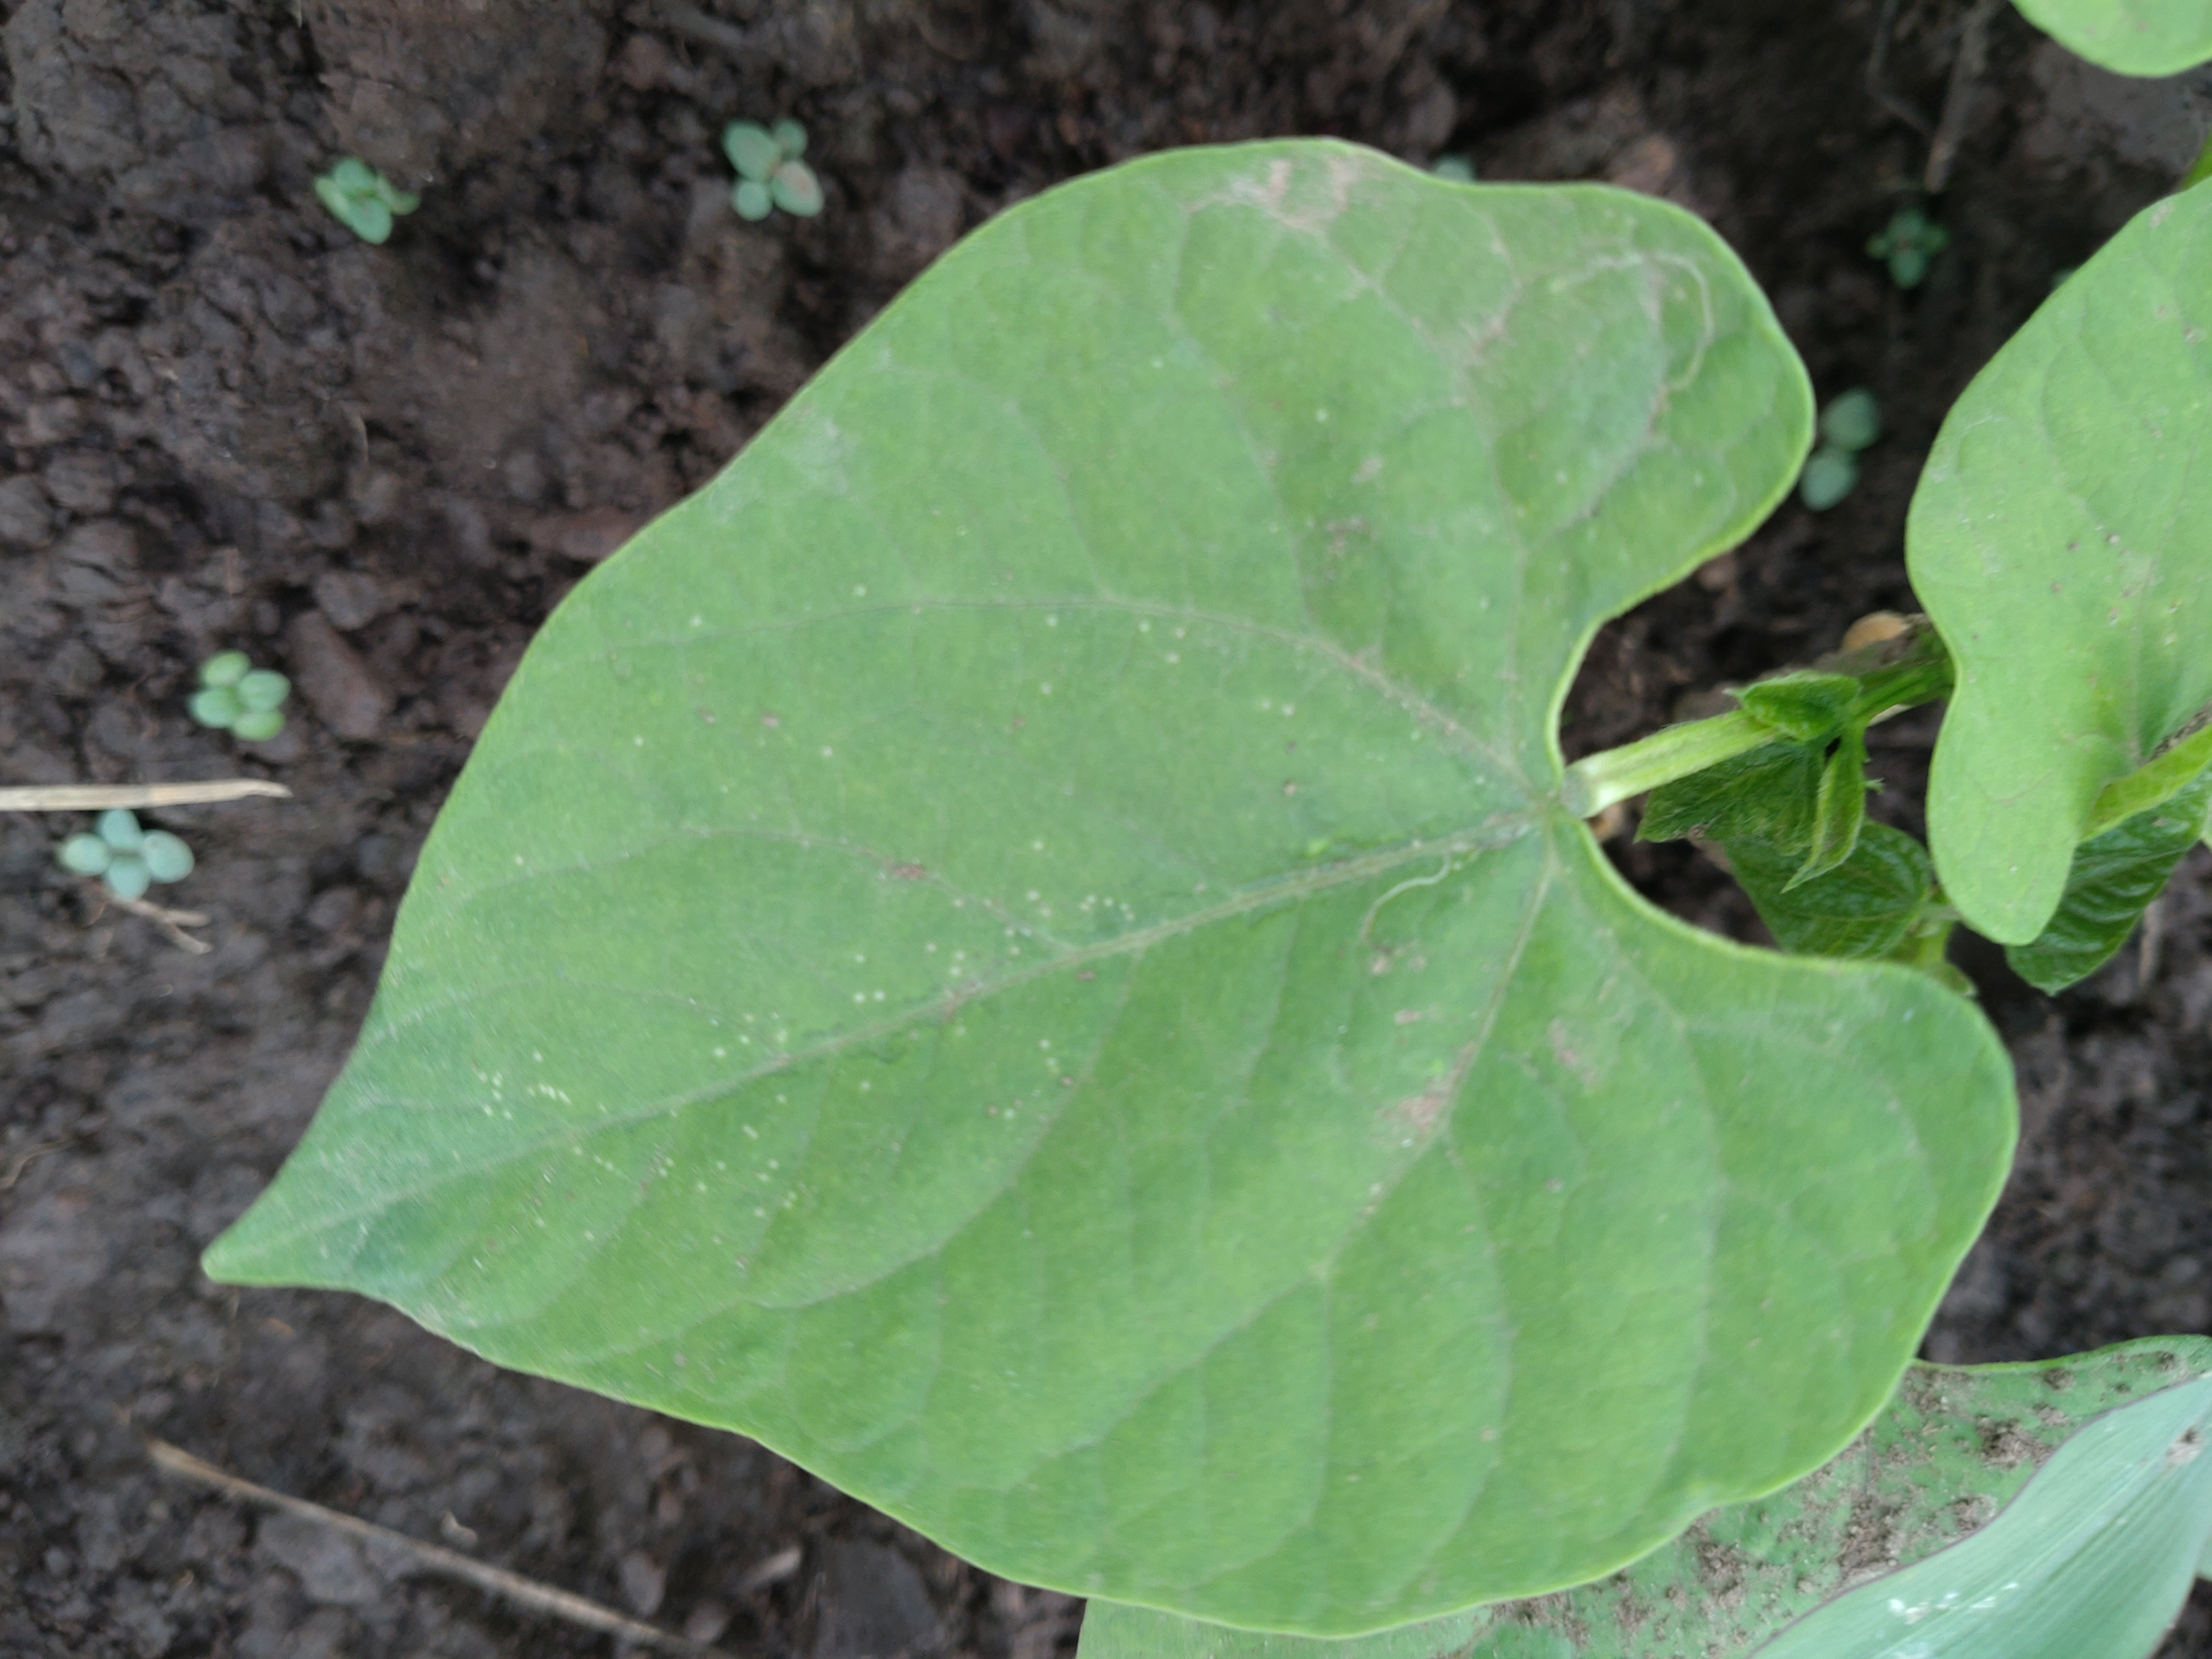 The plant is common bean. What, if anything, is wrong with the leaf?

healthy
